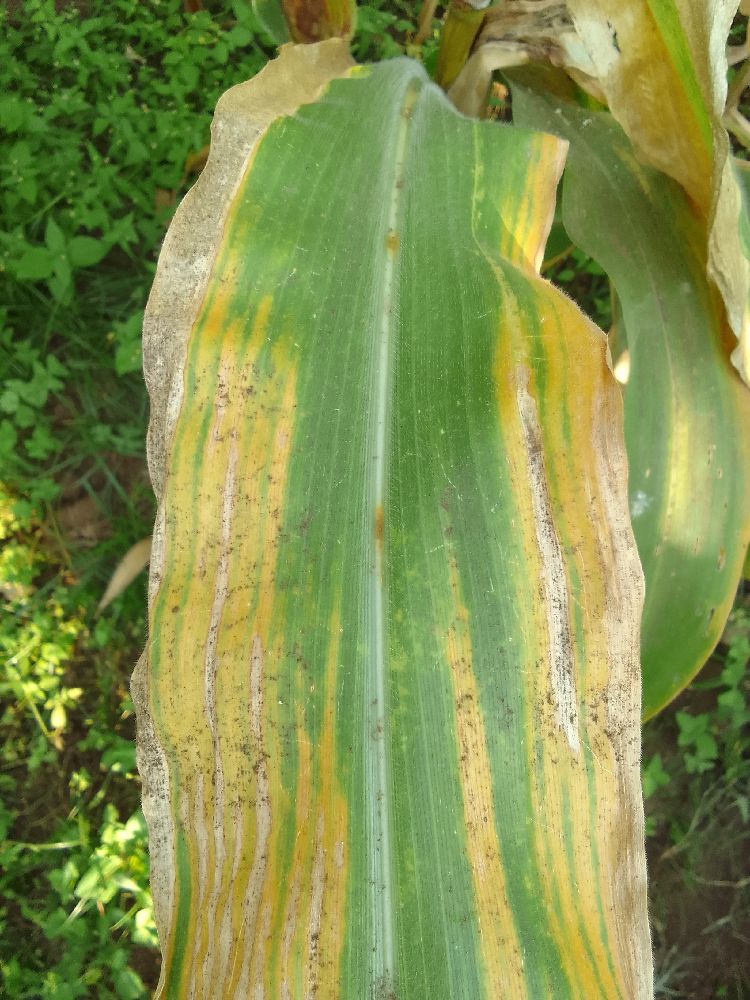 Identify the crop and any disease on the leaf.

maize, maize lethal necrosis
